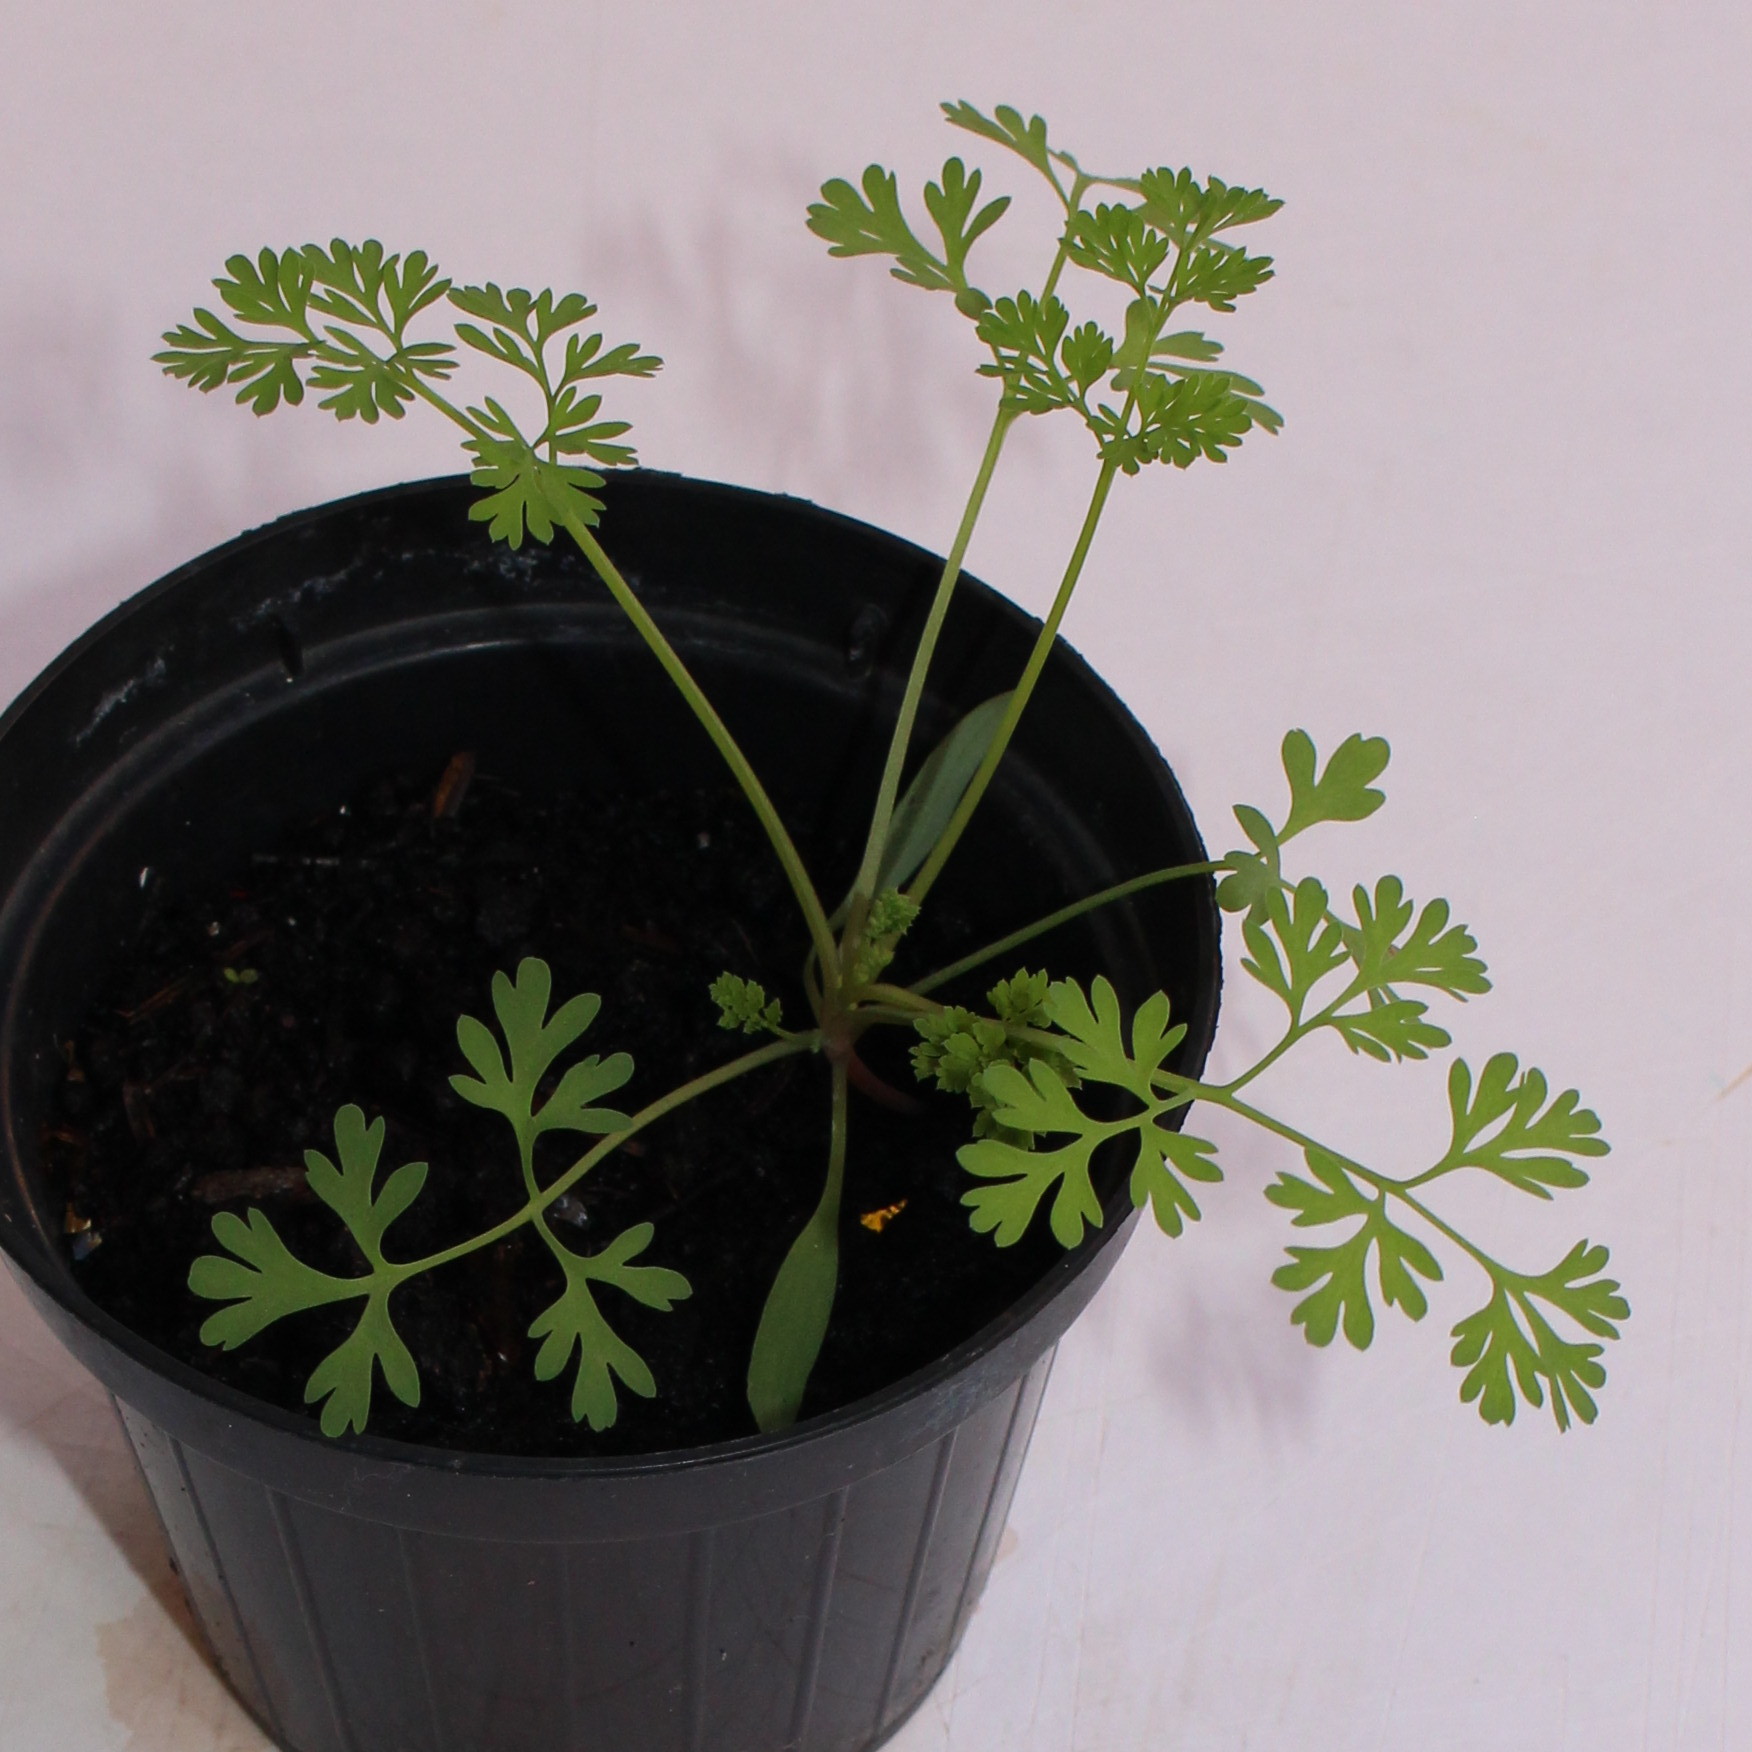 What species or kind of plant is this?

Fumaria officinalis
